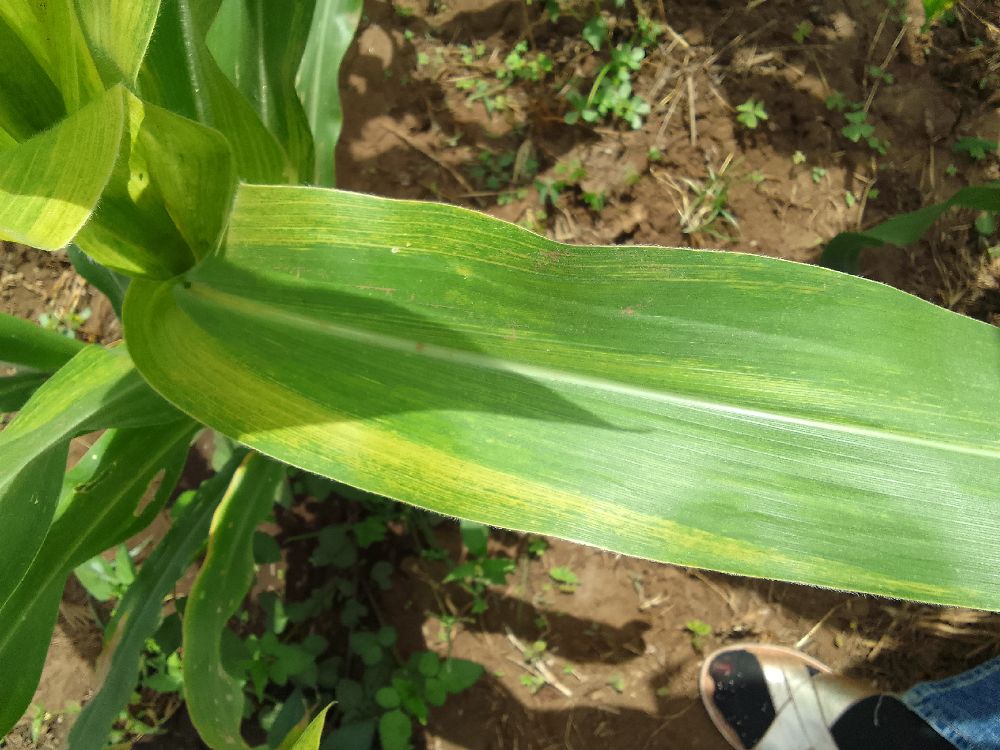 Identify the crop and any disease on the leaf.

maize, maize lethal necrosis
